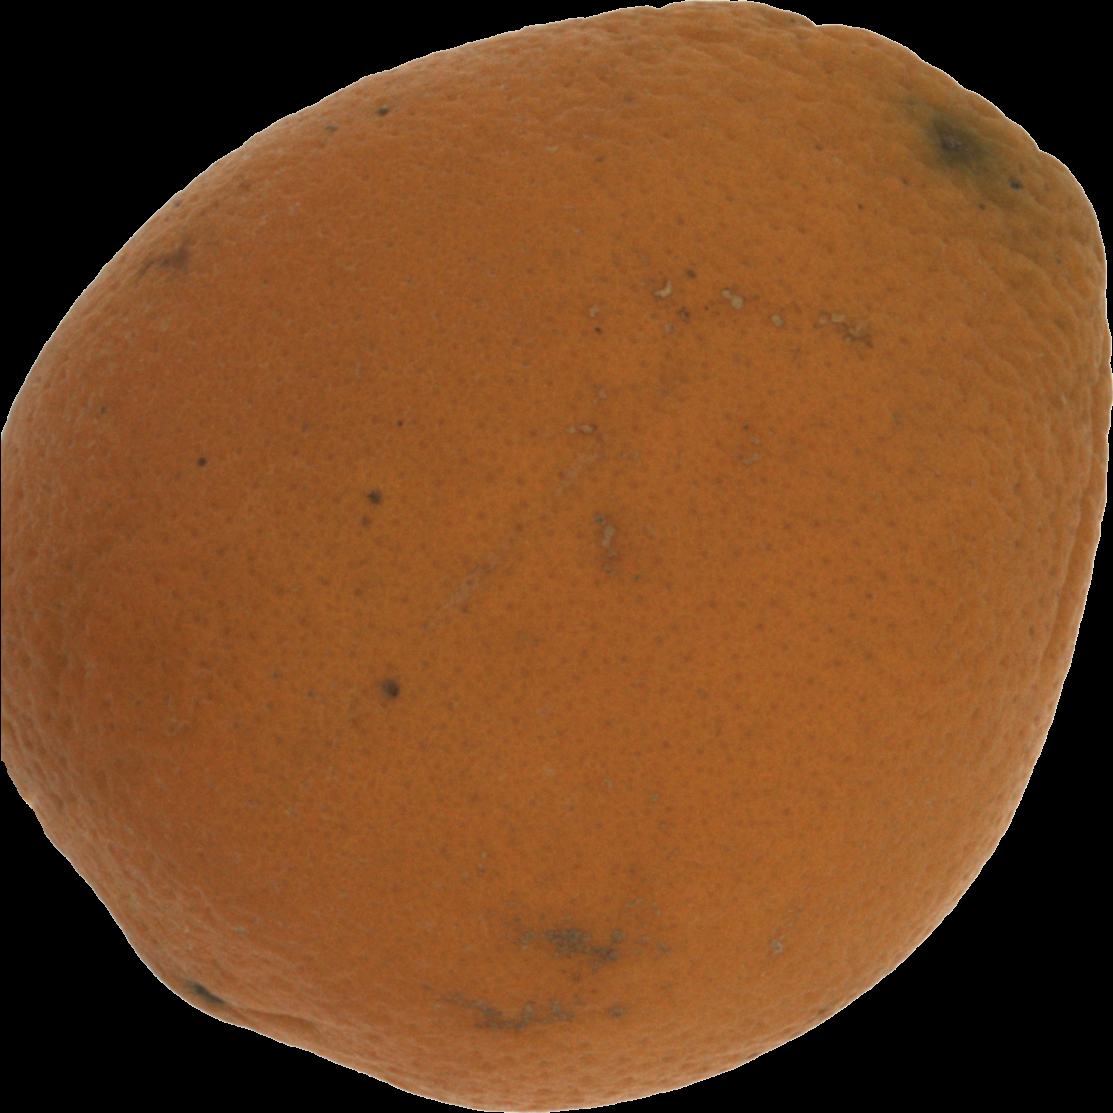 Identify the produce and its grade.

orange, bad
